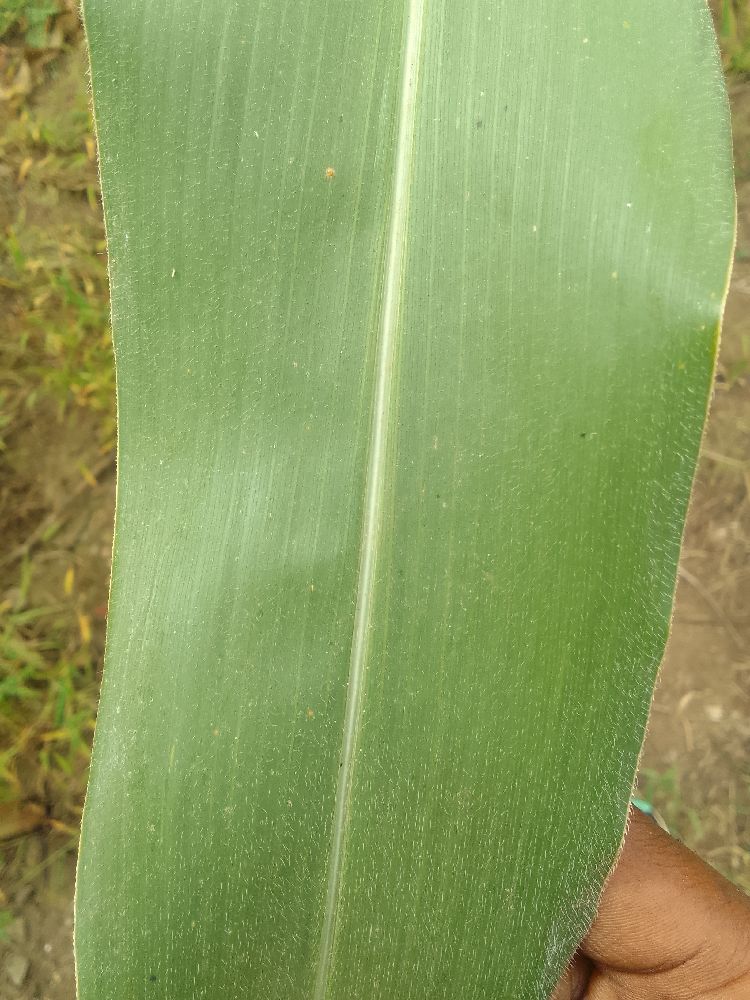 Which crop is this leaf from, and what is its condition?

maize, healthy
